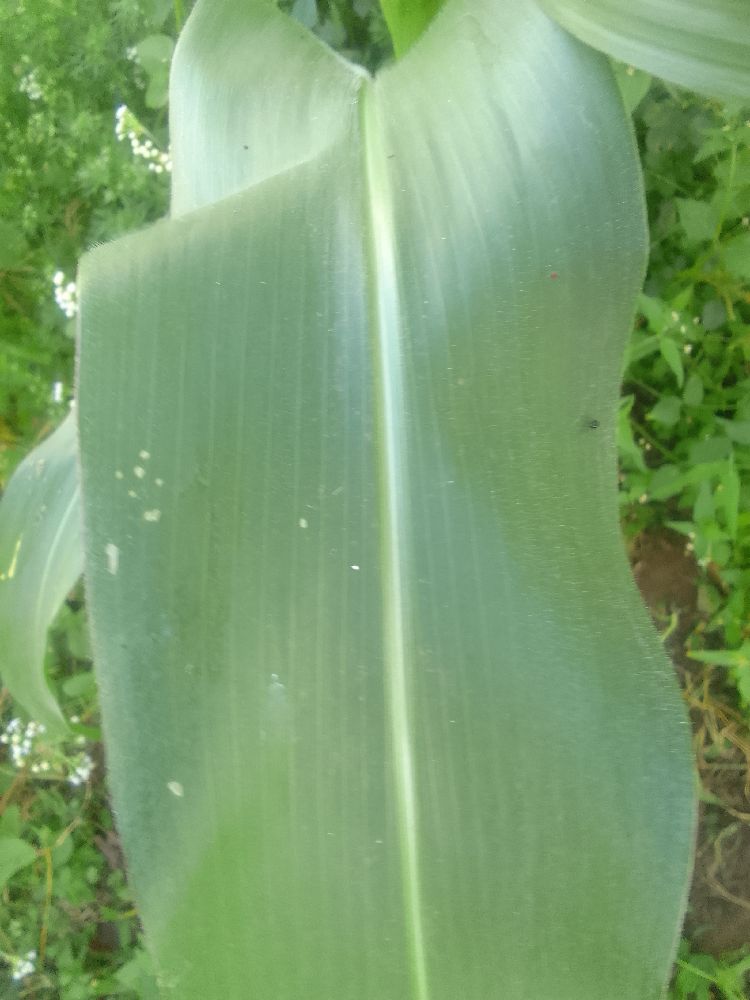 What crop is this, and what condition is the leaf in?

maize, healthy
